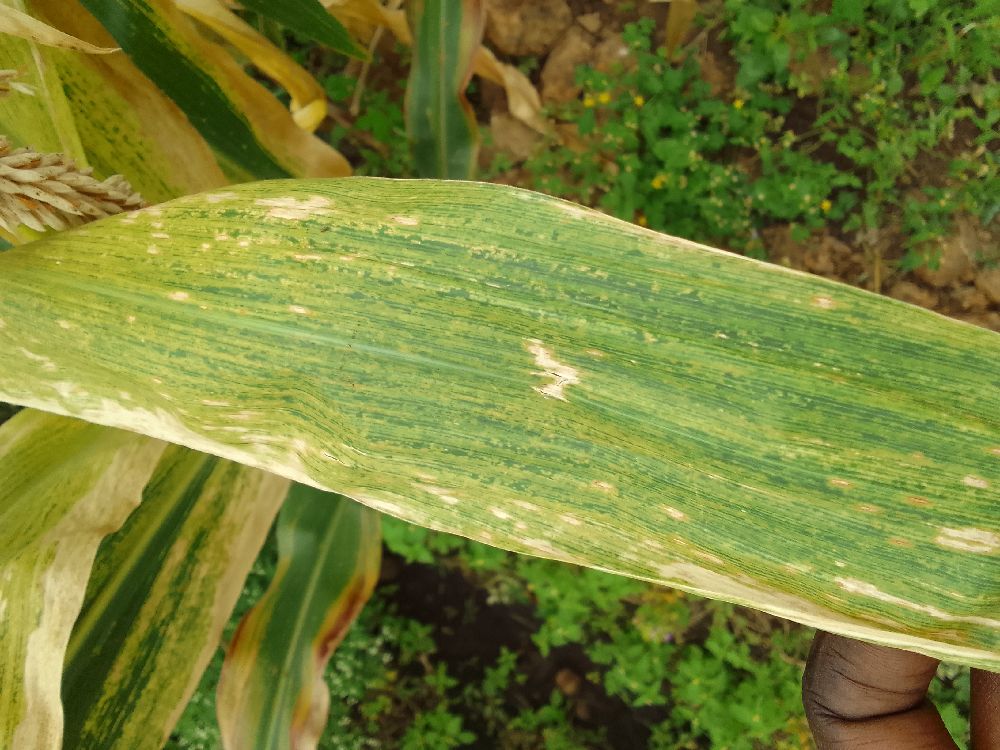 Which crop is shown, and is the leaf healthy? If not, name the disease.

maize, maize lethal necrosis
